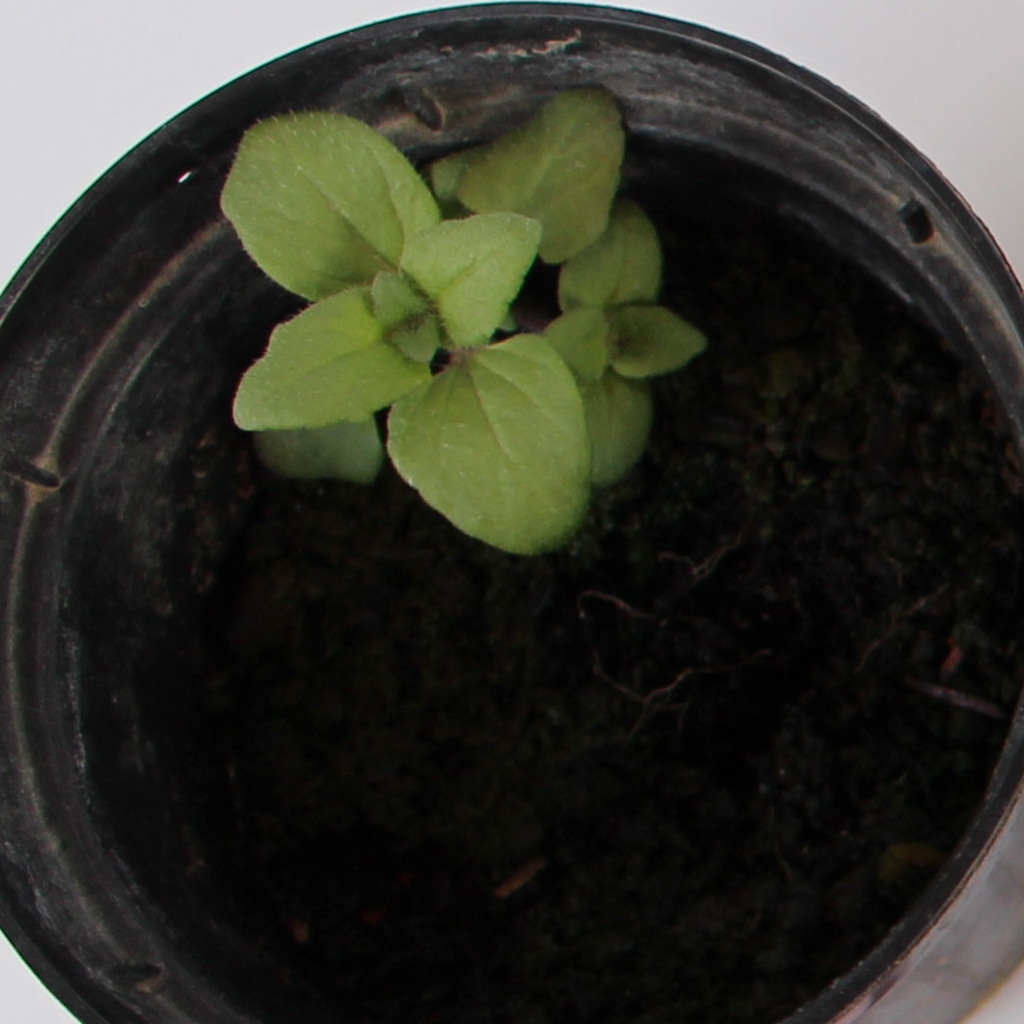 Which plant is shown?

Veronica persica
